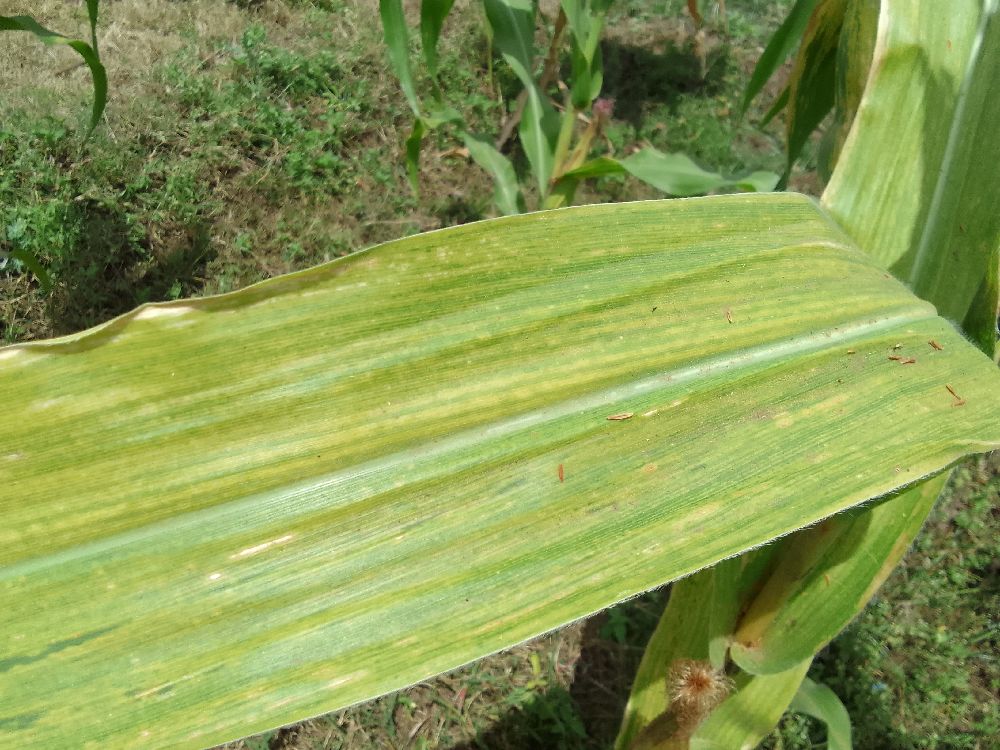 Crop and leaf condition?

maize, maize lethal necrosis
